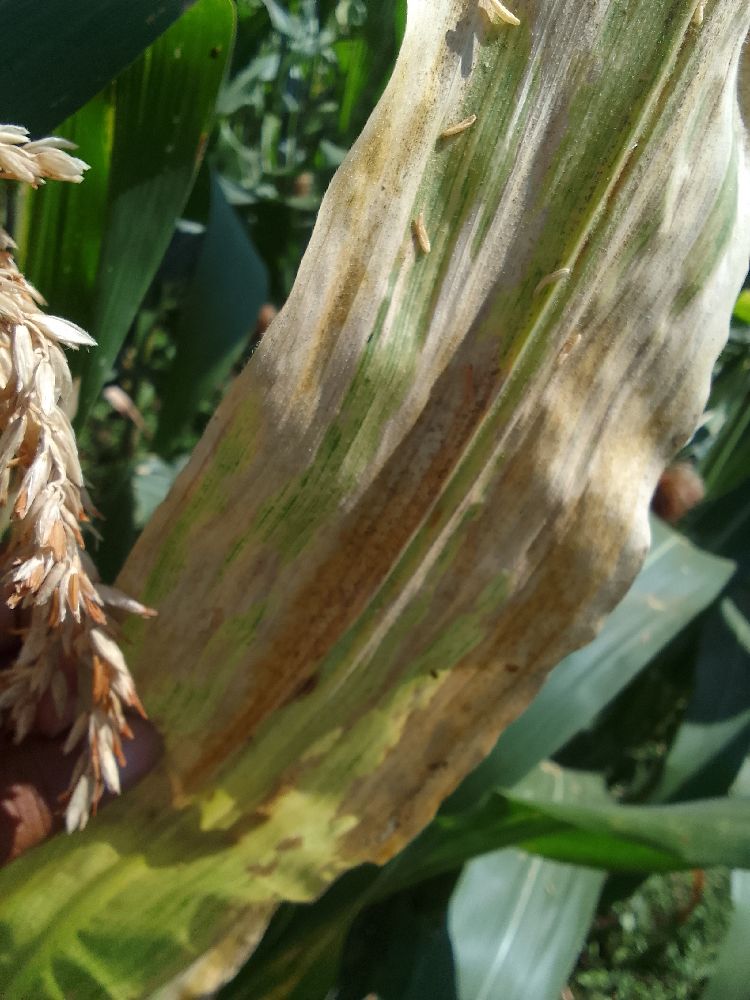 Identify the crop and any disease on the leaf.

maize, maize lethal necrosis
